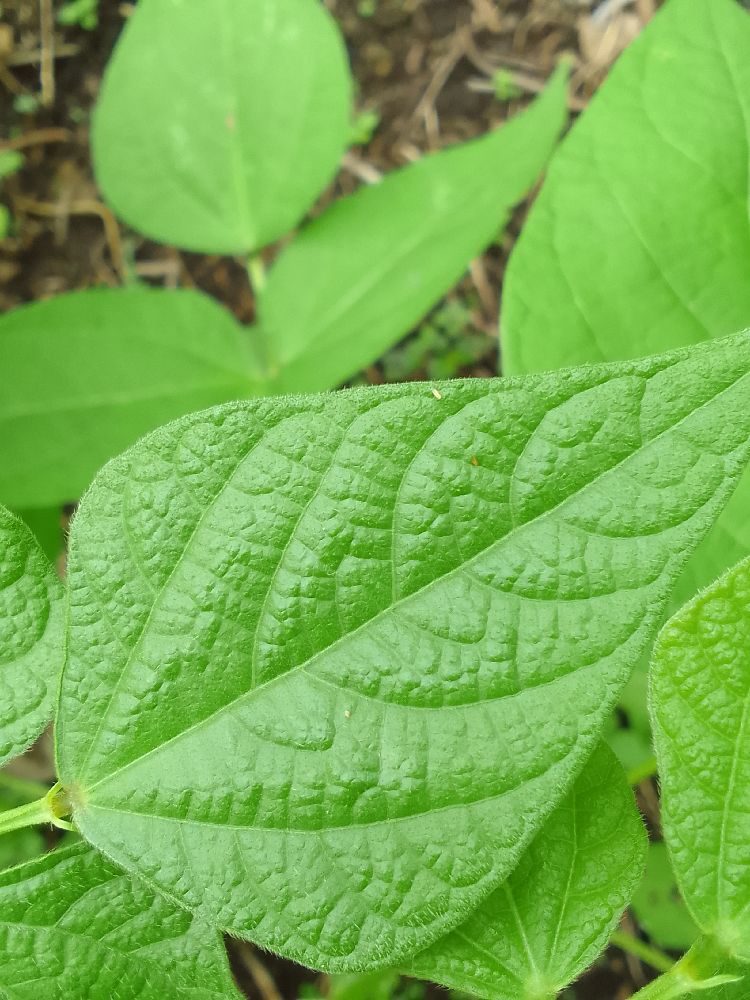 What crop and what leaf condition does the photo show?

common bean, healthy
